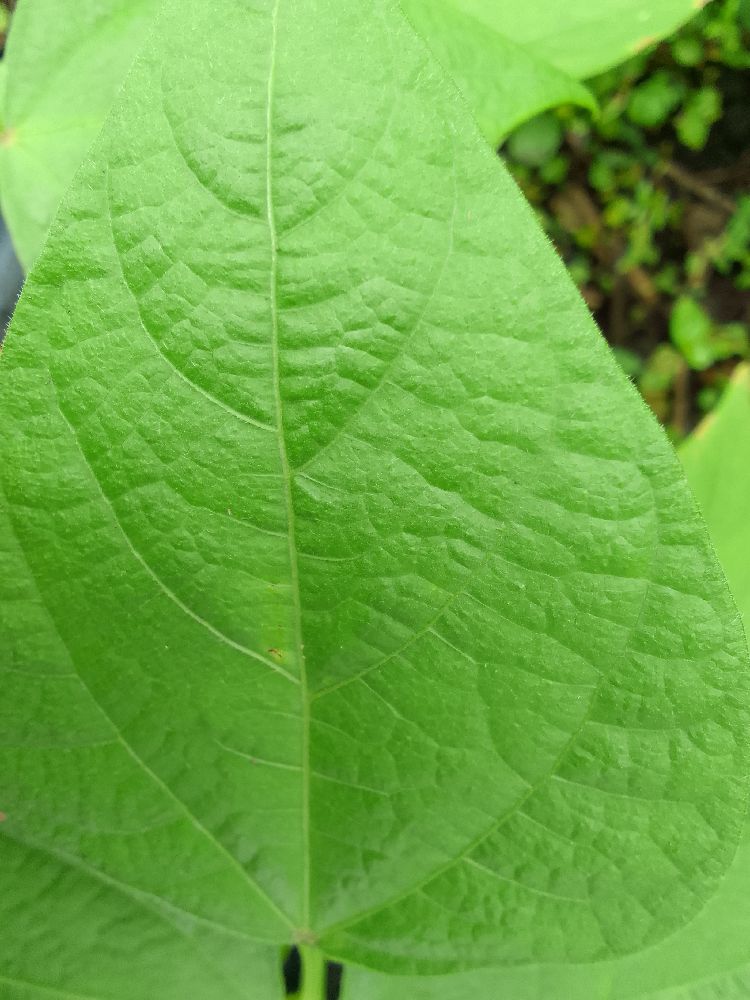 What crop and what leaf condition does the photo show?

common bean, healthy
